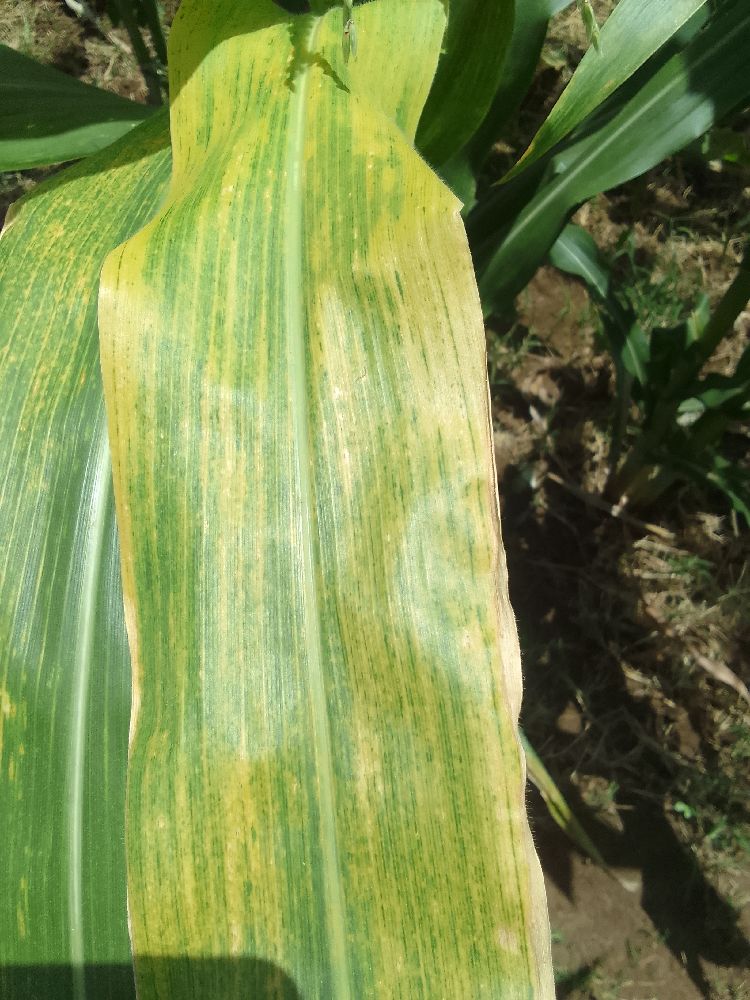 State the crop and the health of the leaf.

maize, maize lethal necrosis
